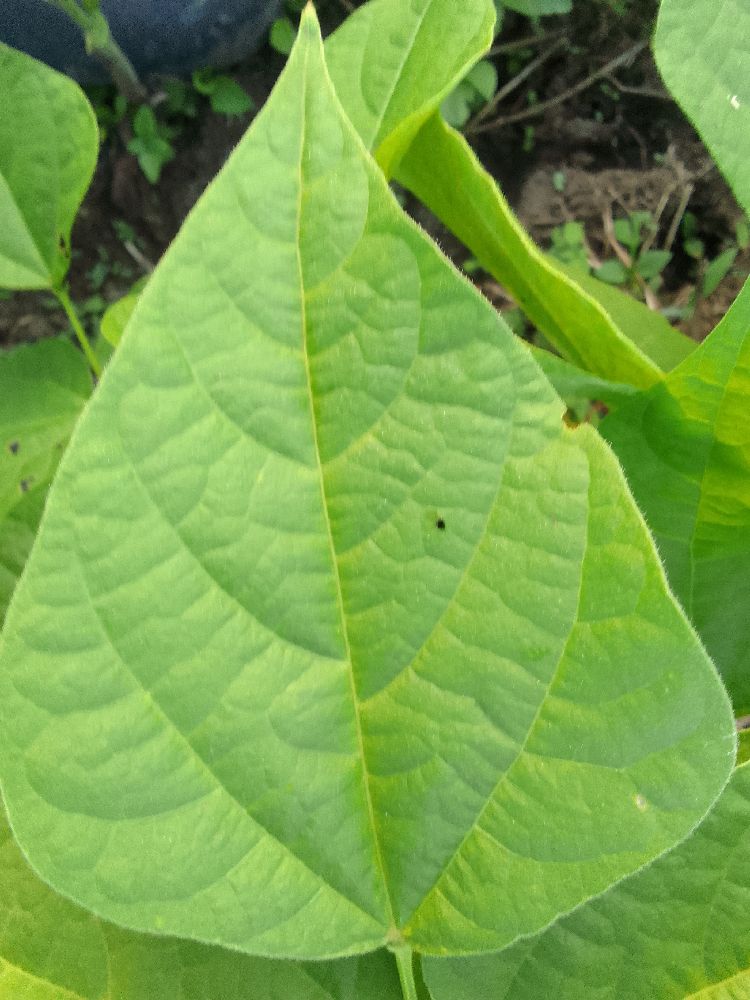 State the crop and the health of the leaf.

common bean, healthy
